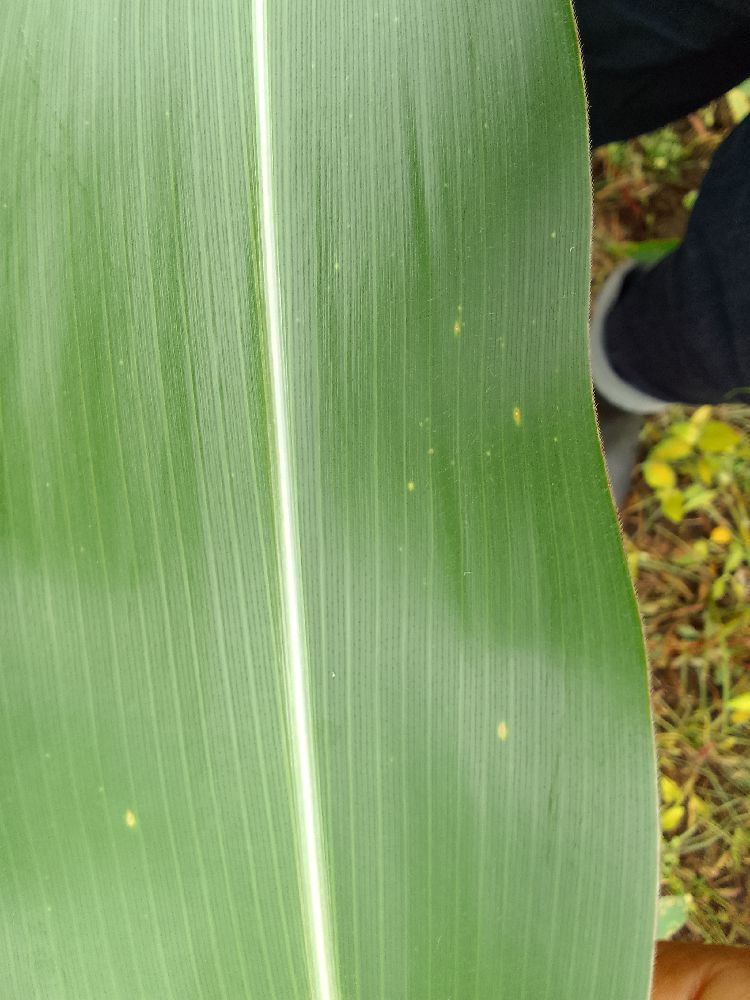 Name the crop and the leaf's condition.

maize, healthy
